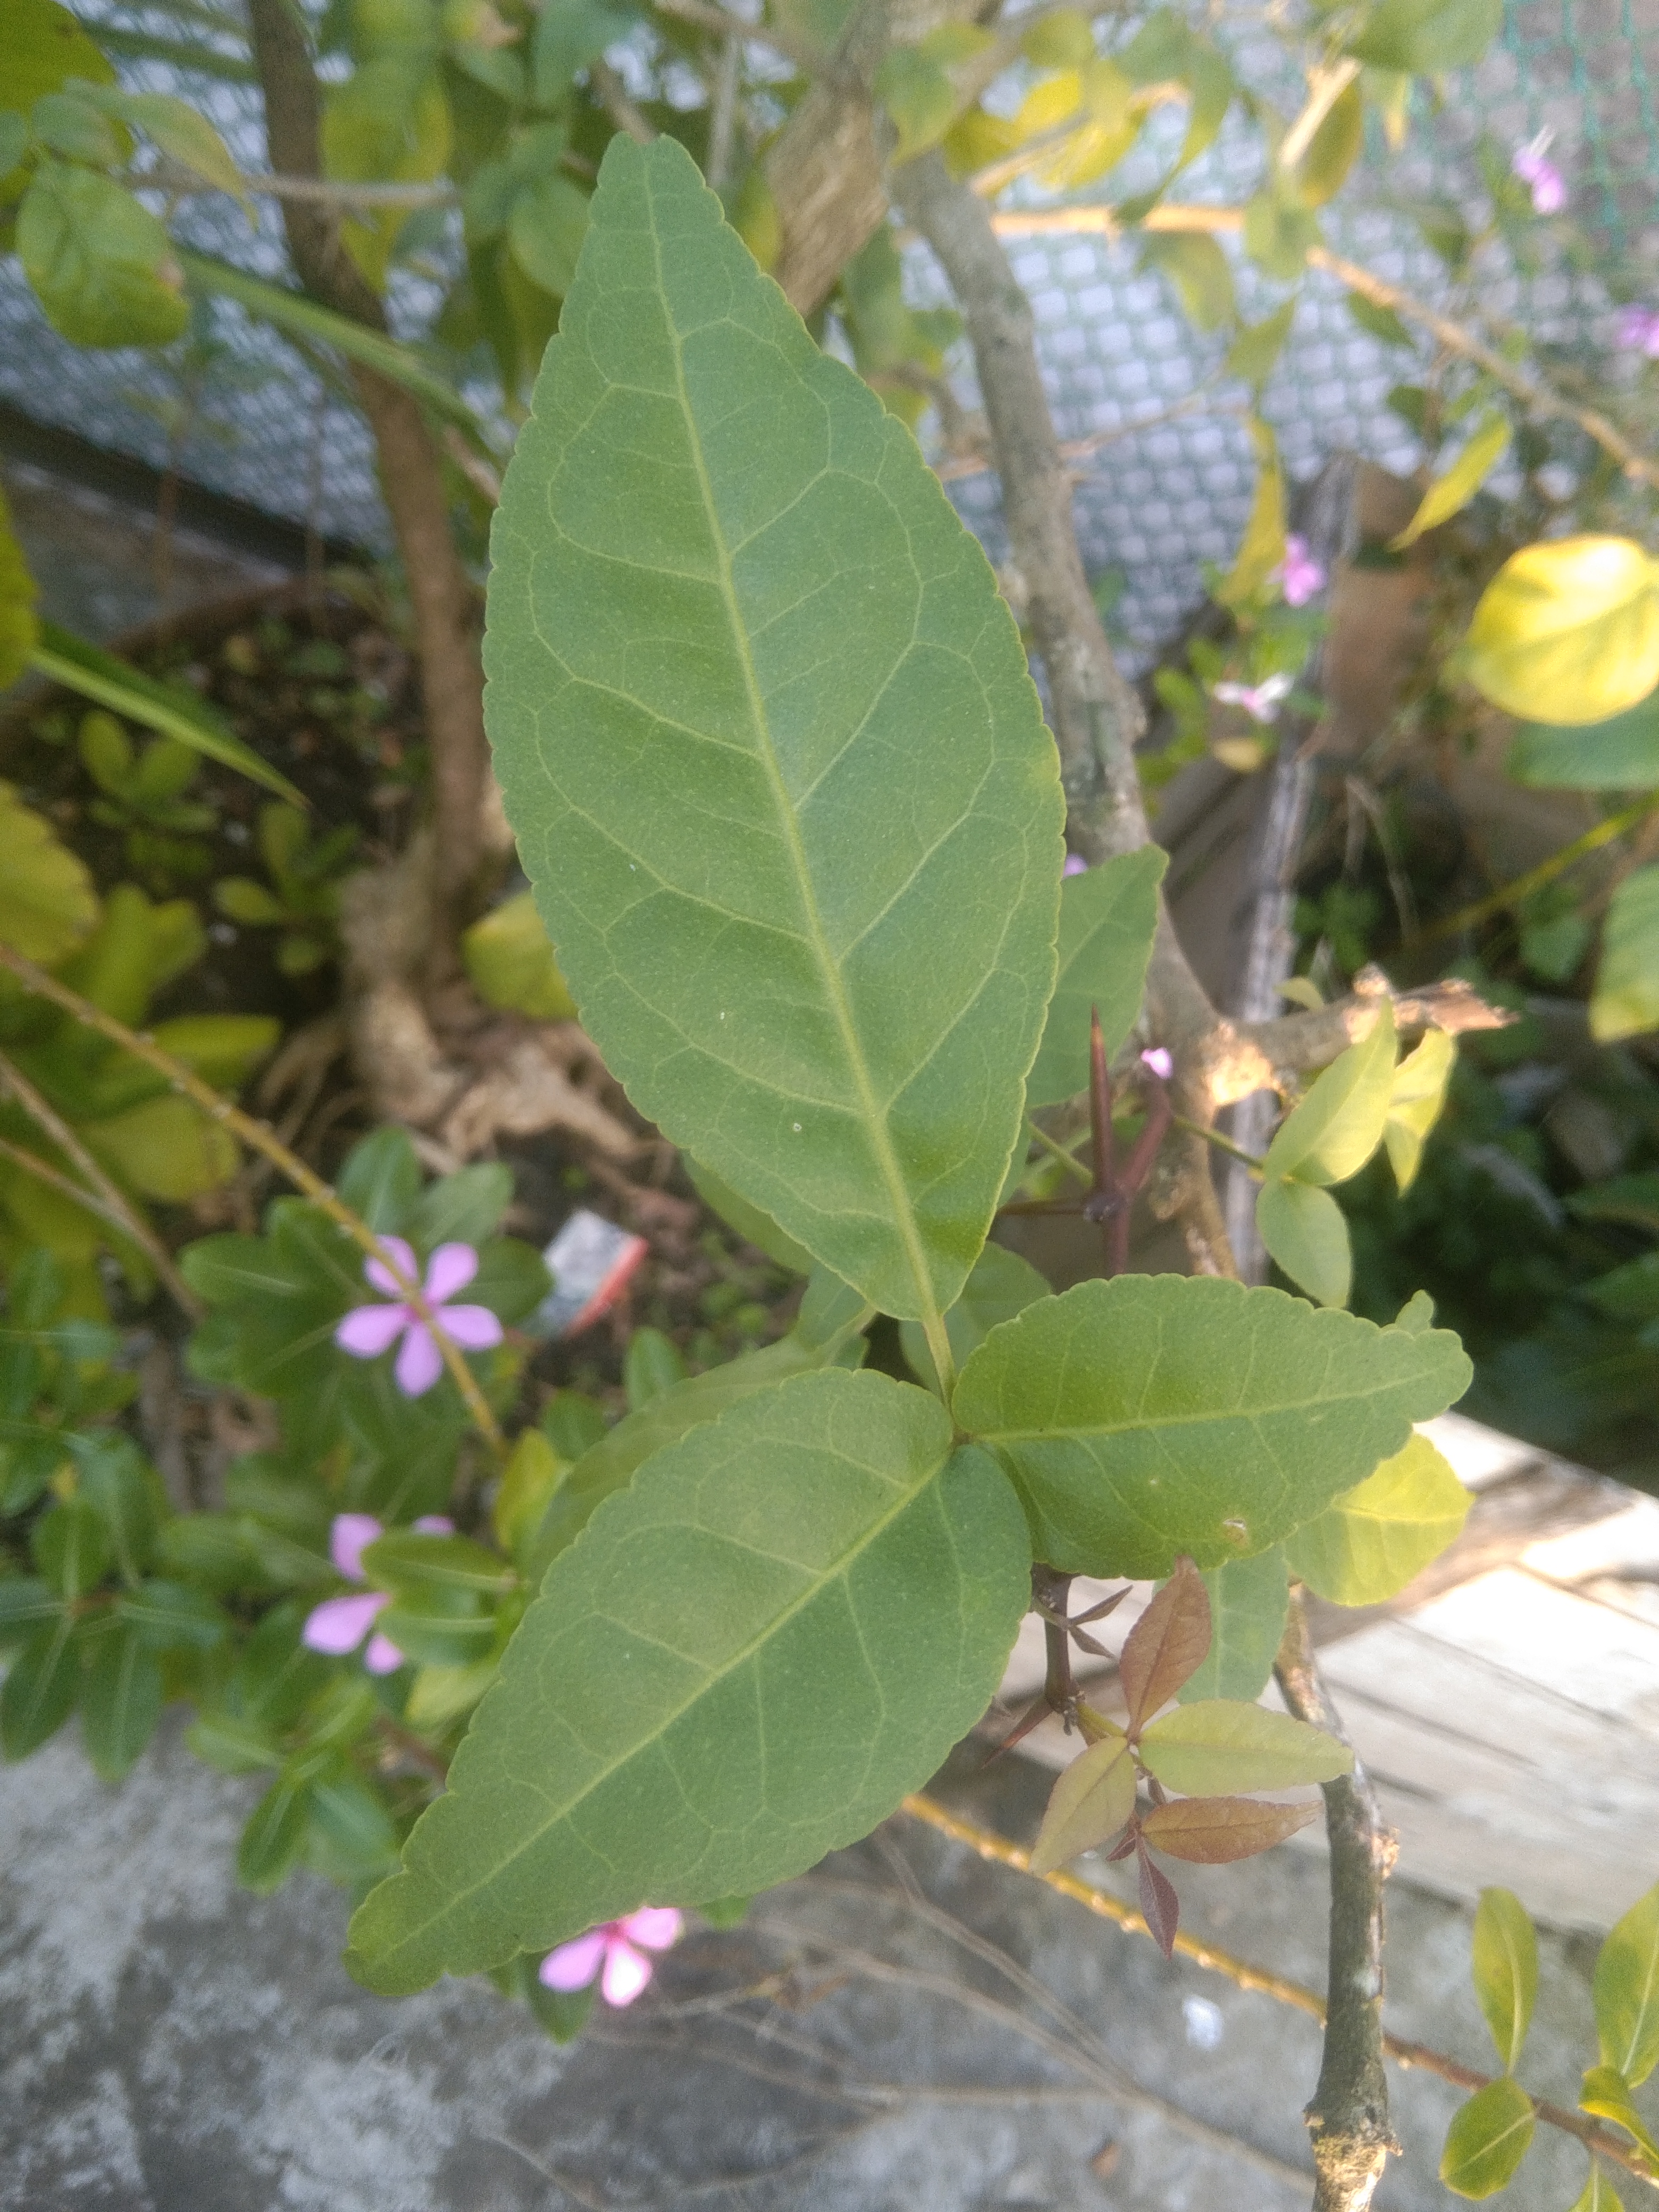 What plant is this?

wood apple
